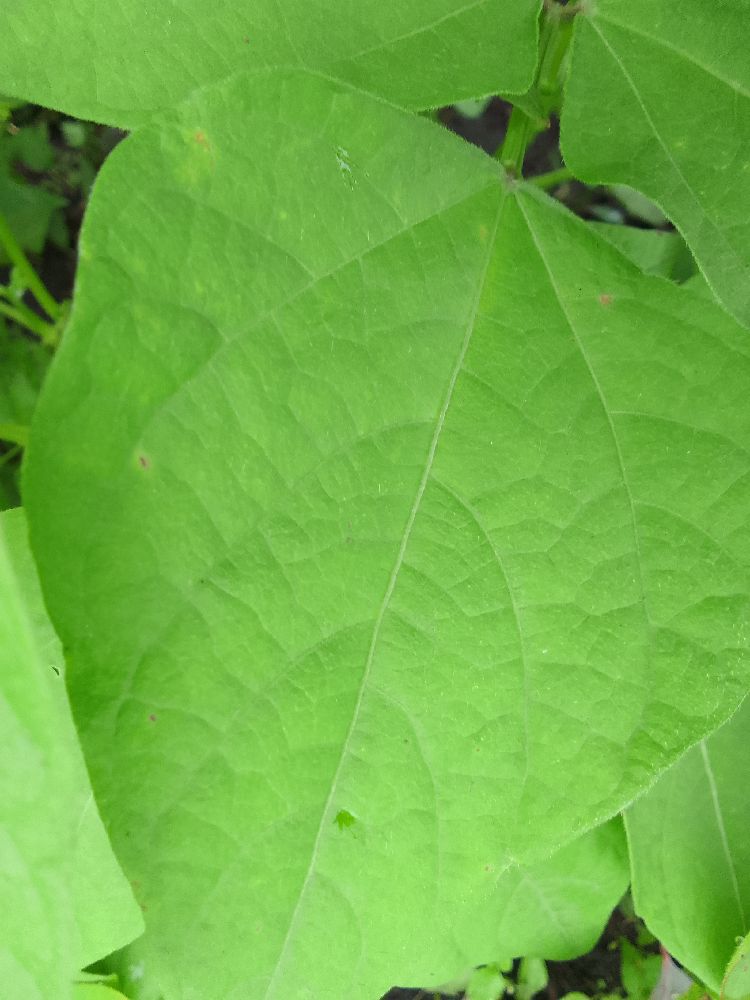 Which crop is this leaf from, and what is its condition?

common bean, healthy
